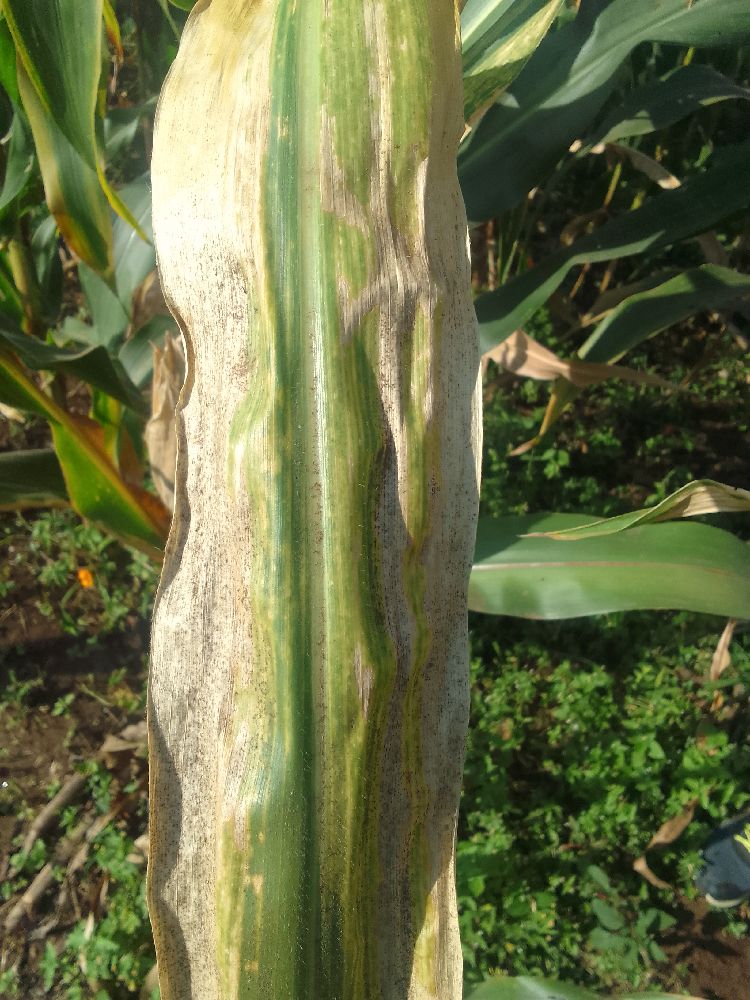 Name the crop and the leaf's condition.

maize, maize lethal necrosis
